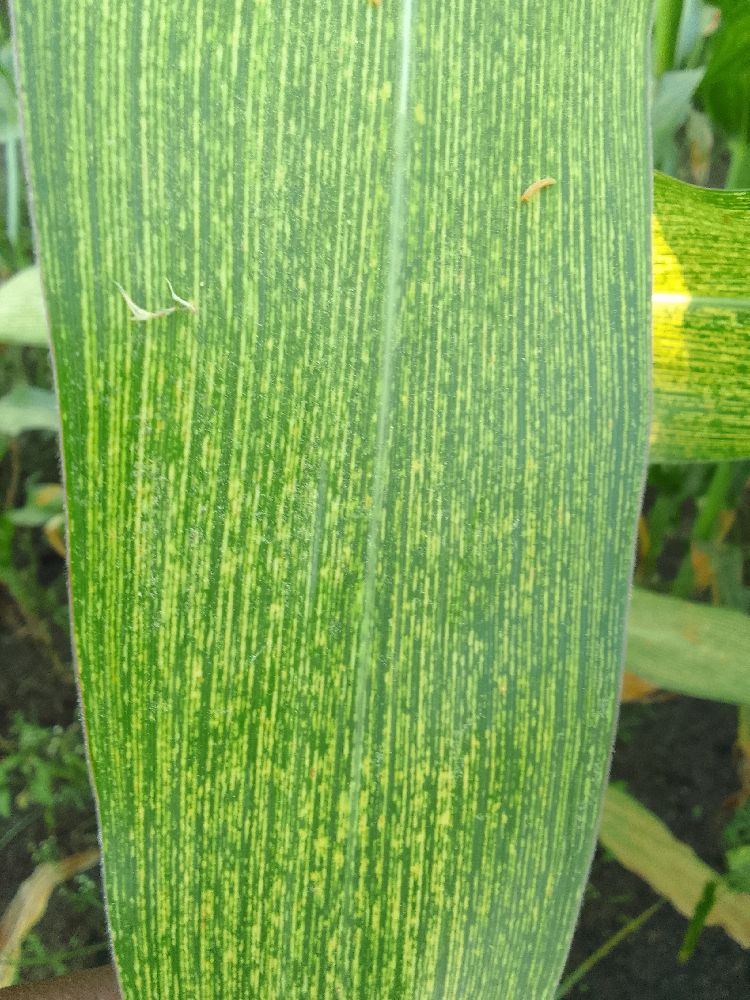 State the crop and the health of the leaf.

maize, maize streak virus
